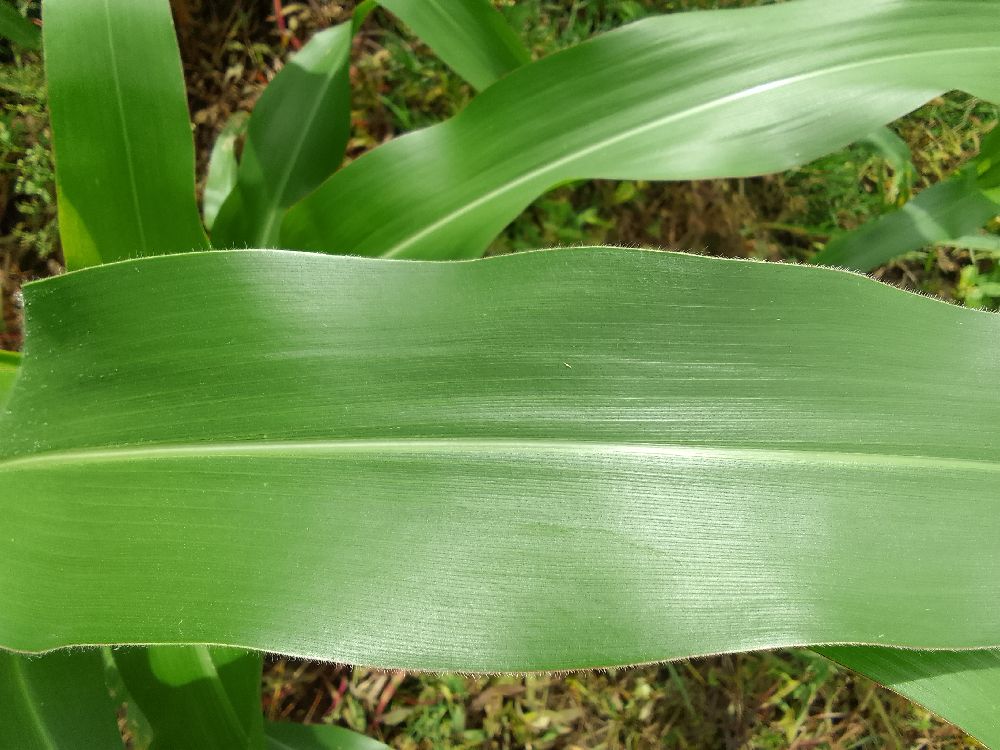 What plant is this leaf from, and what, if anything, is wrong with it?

maize, healthy
